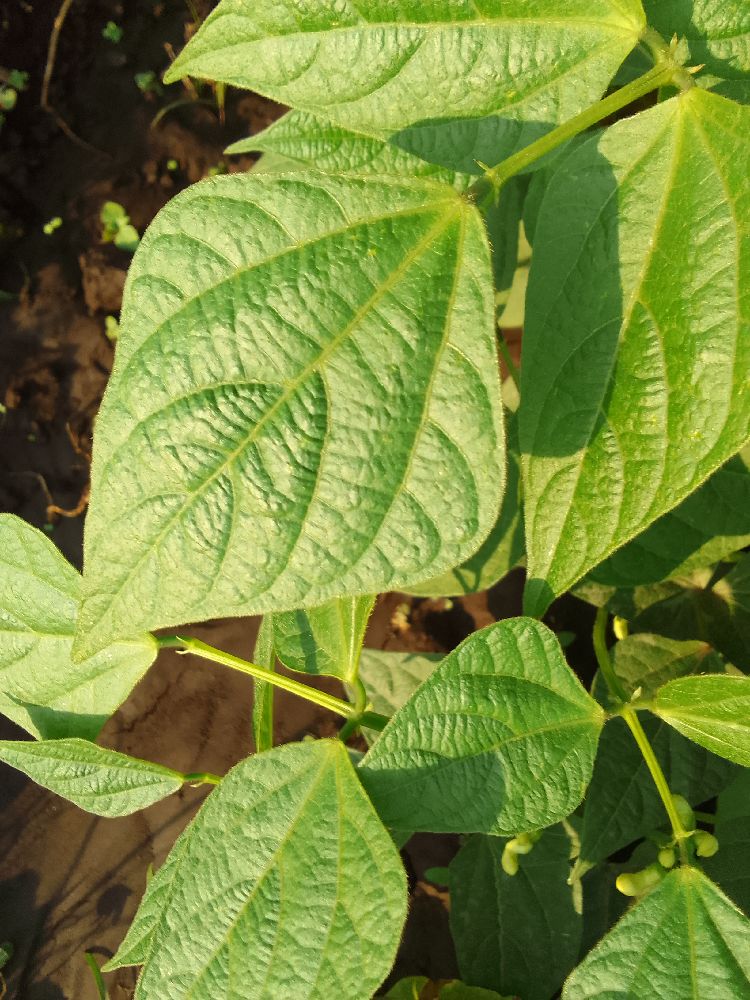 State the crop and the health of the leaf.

common bean, healthy
